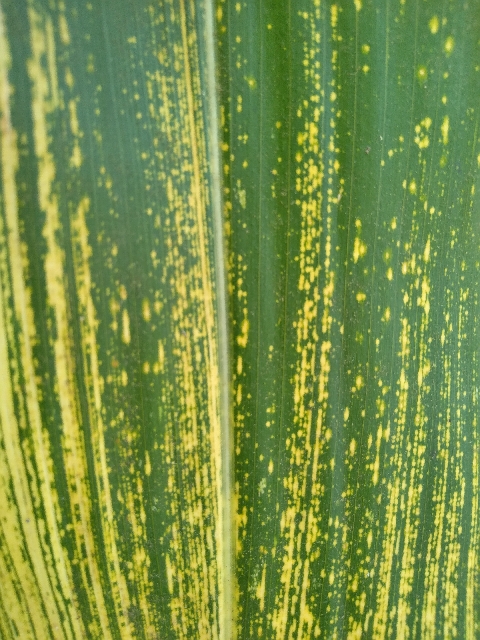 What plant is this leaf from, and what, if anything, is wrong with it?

maize, maize streak virus
